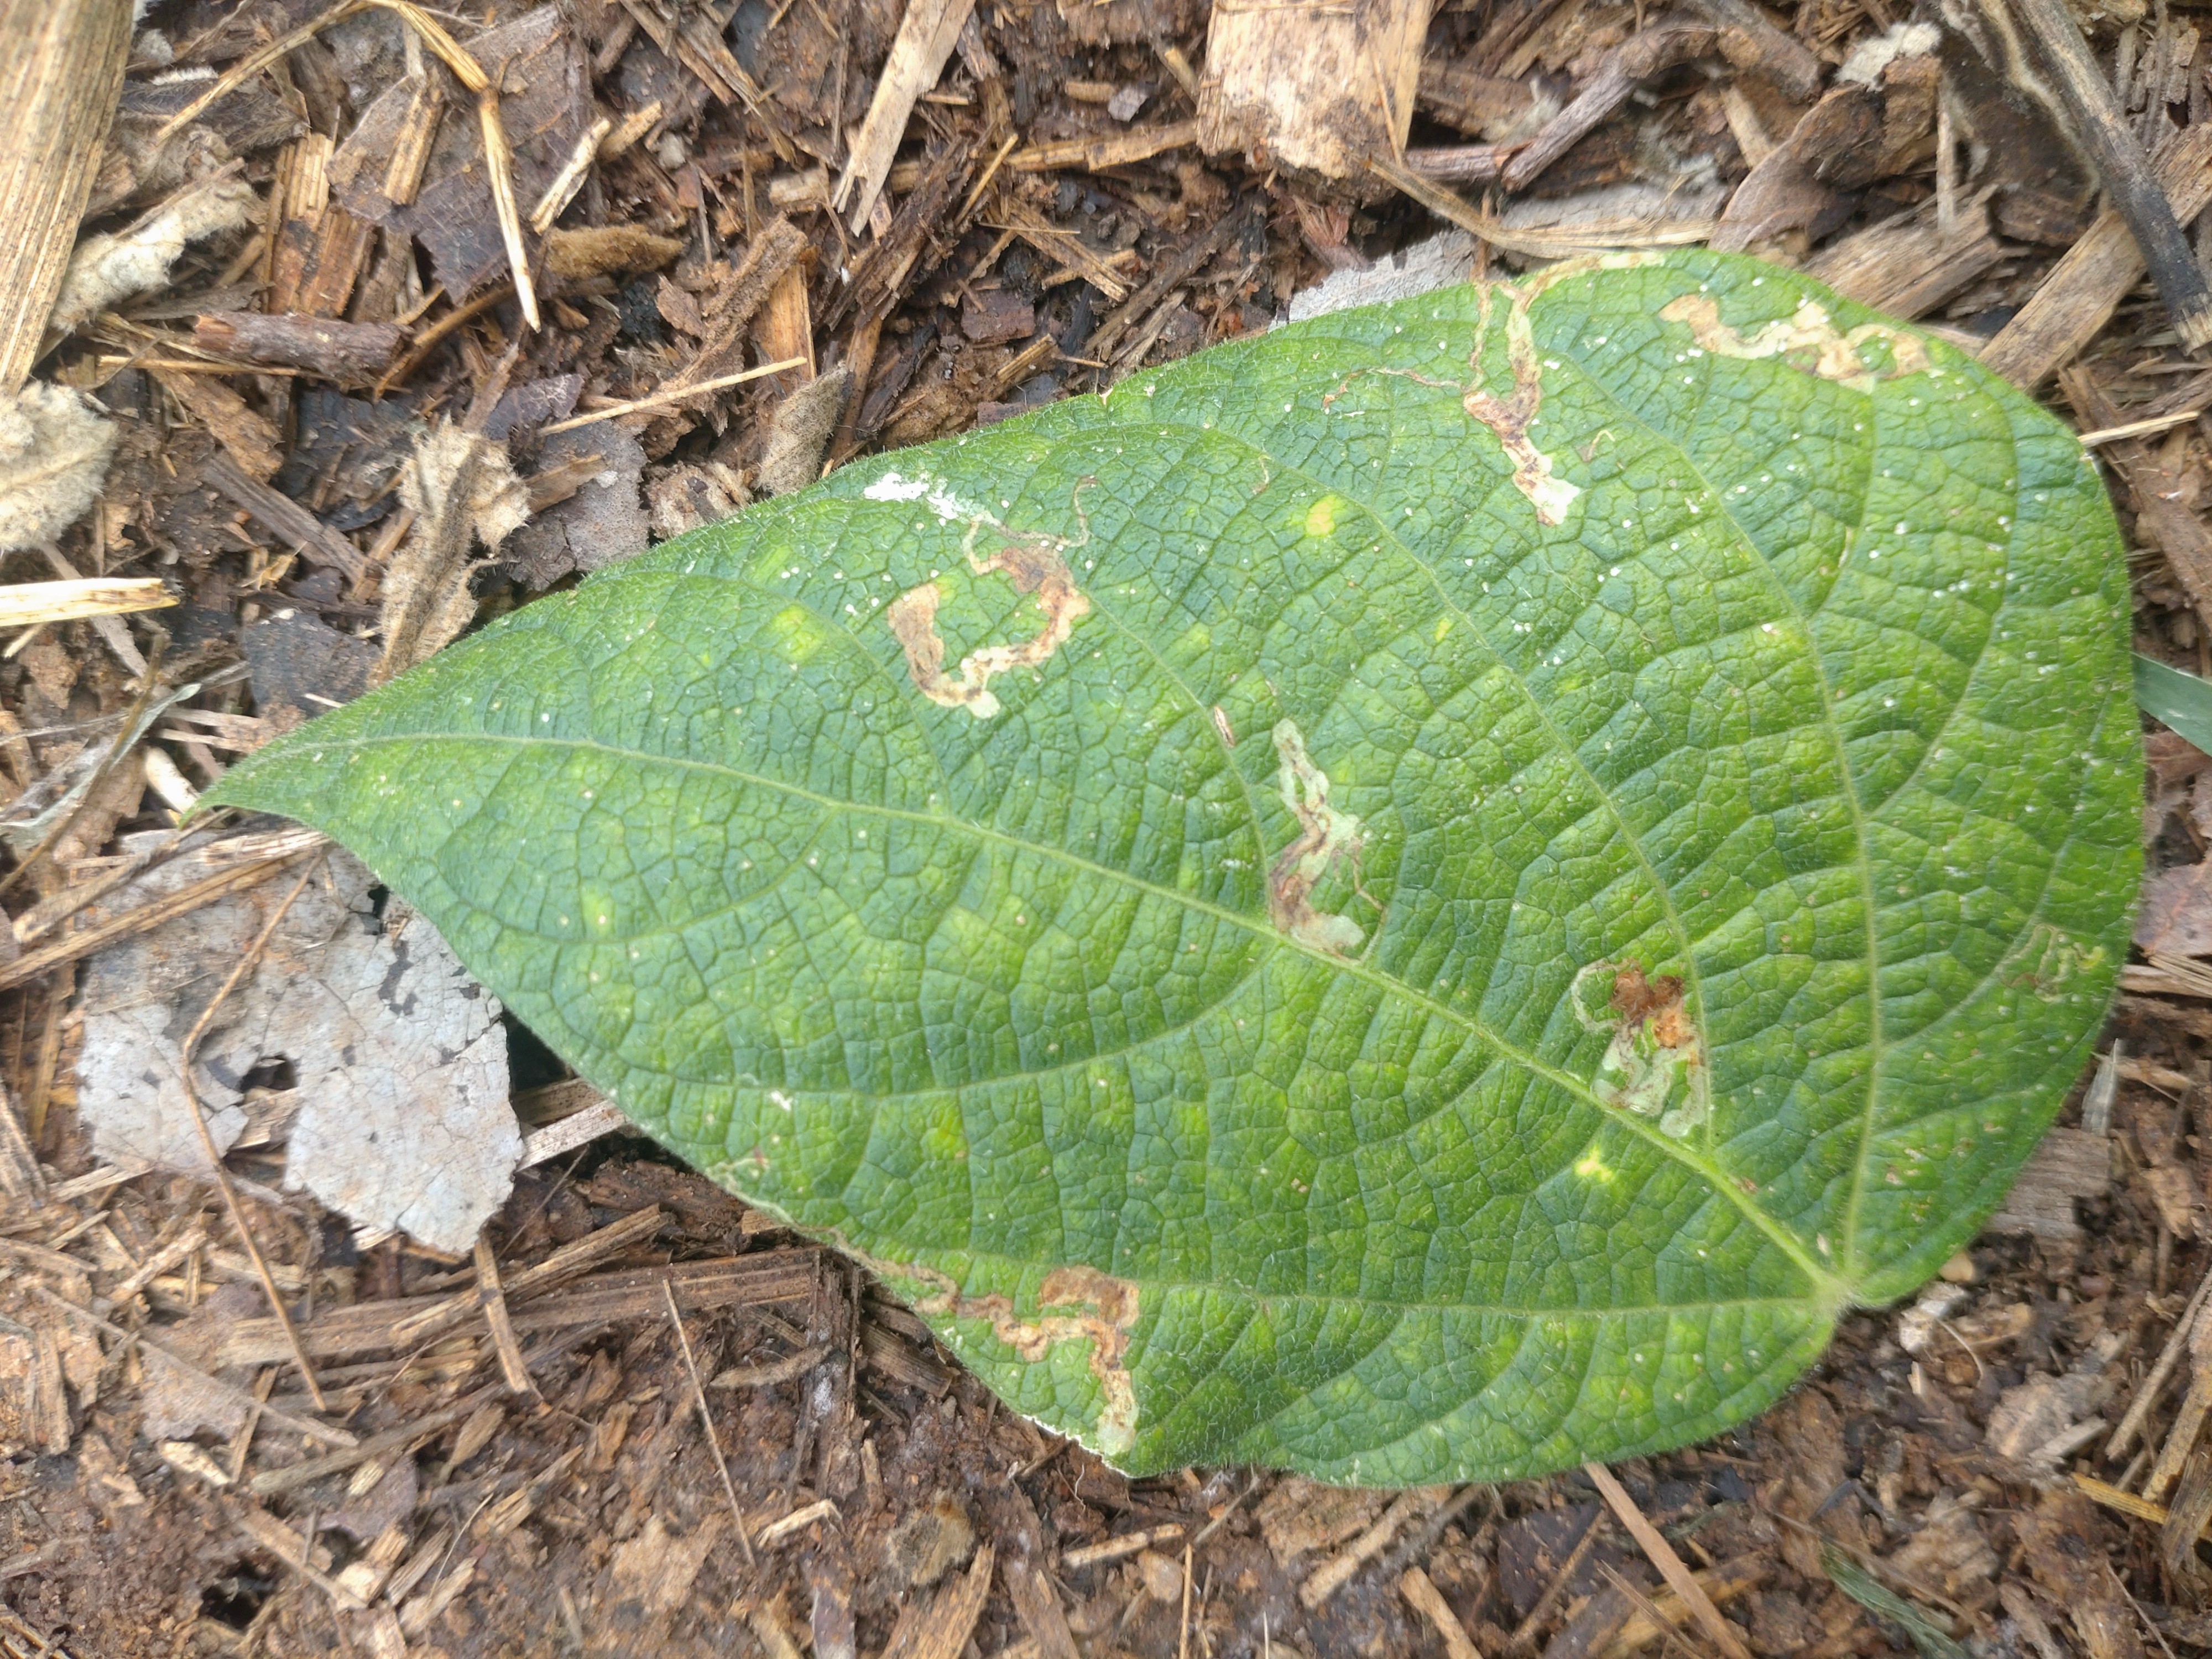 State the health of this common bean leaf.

anthracnose
